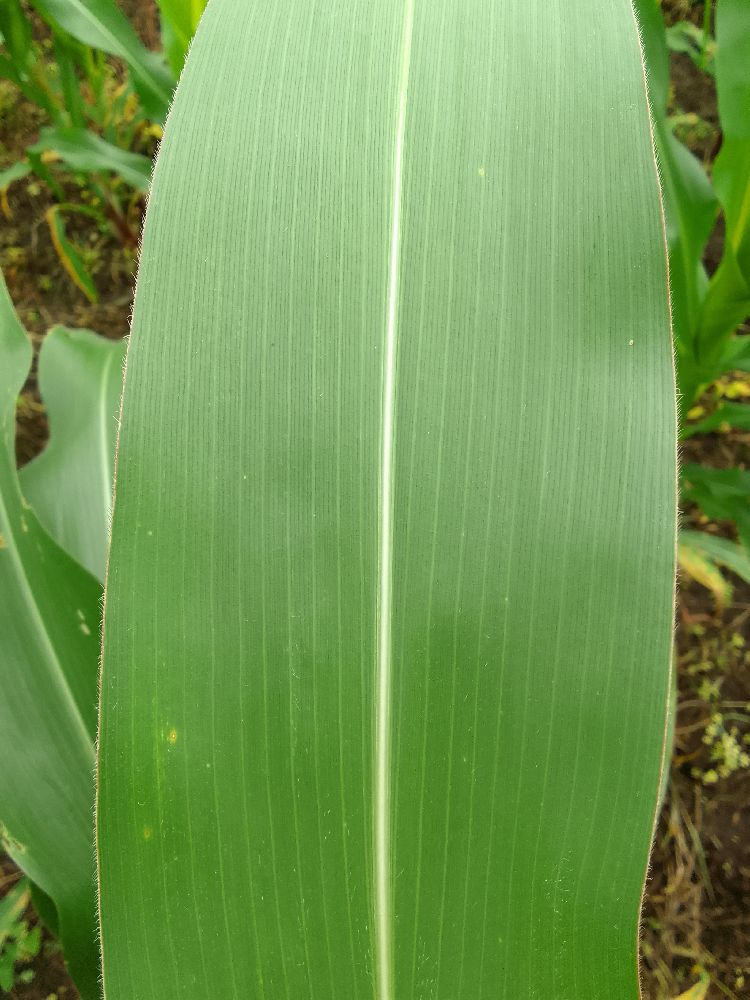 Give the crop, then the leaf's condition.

maize, healthy
